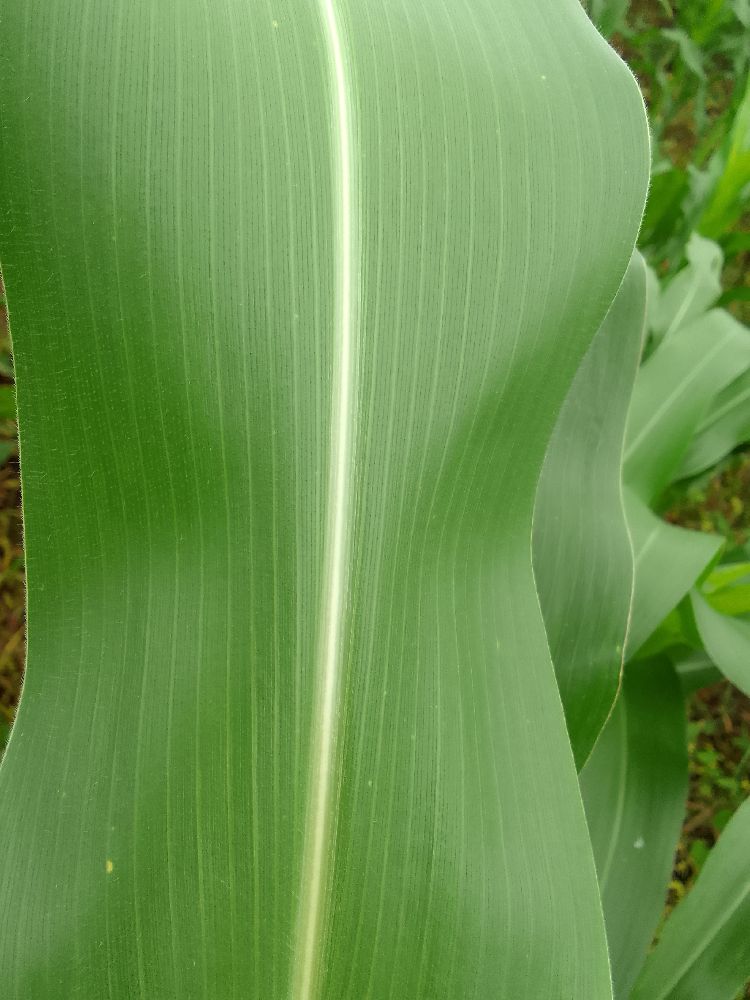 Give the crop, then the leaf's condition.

maize, healthy
